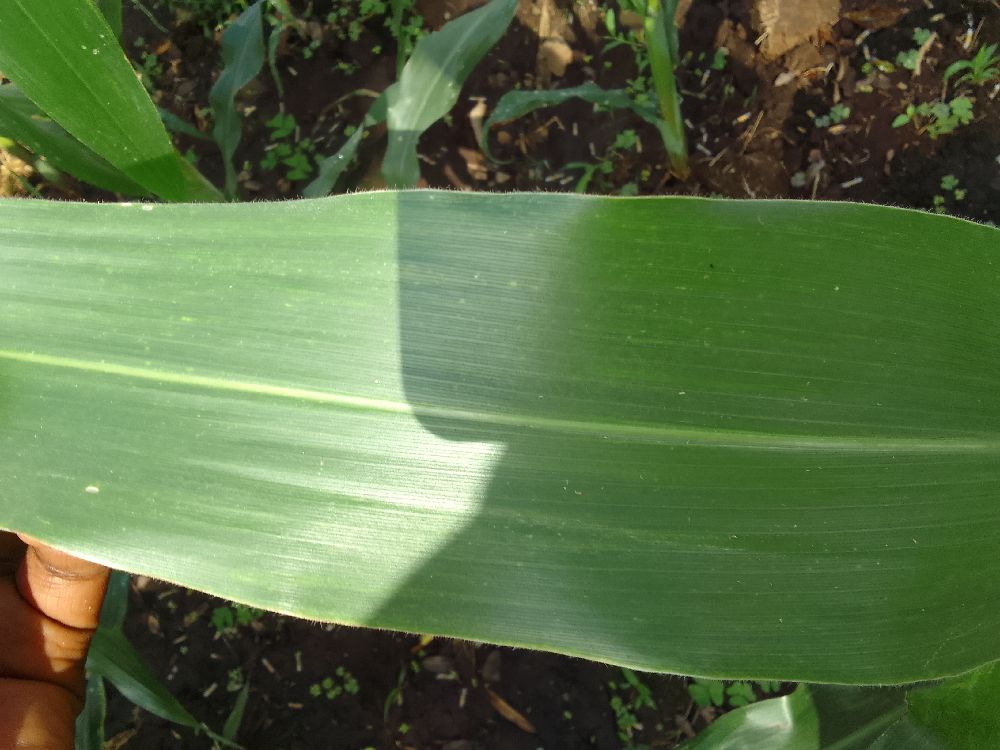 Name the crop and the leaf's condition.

maize, healthy
